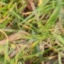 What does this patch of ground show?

grass
